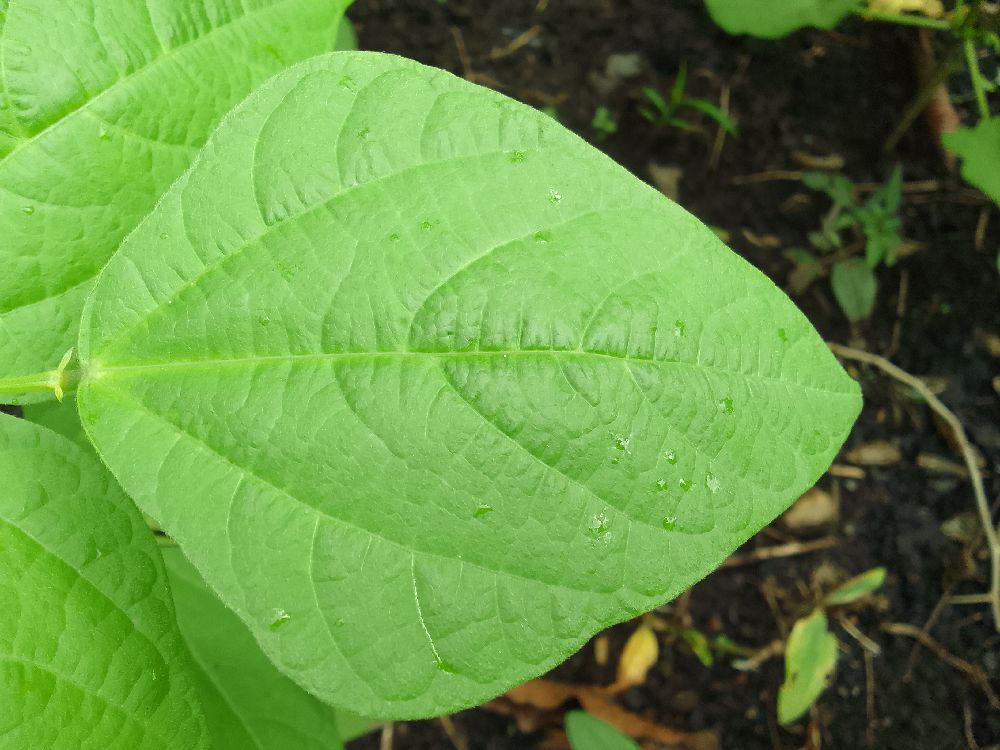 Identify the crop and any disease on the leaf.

common bean, healthy
